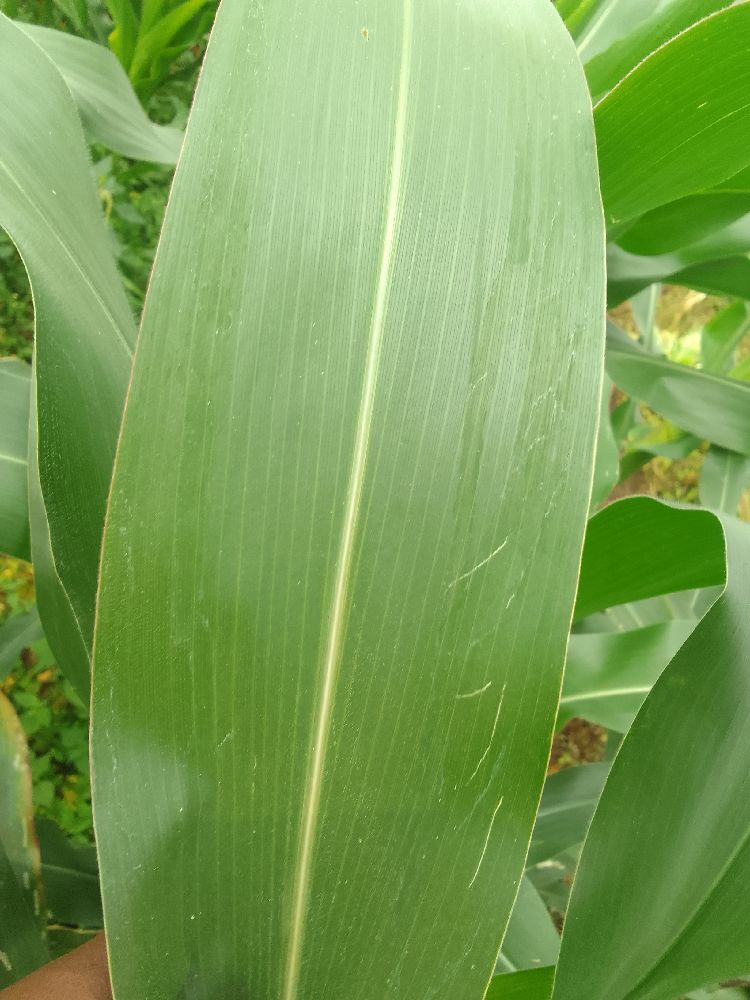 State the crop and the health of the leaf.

maize, healthy
